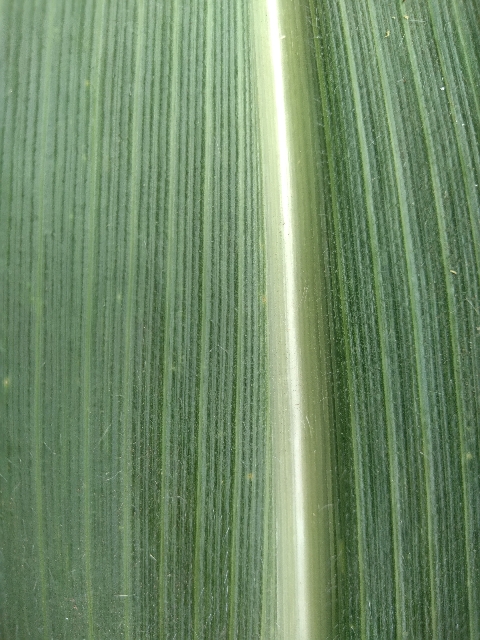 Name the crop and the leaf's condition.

maize, healthy
